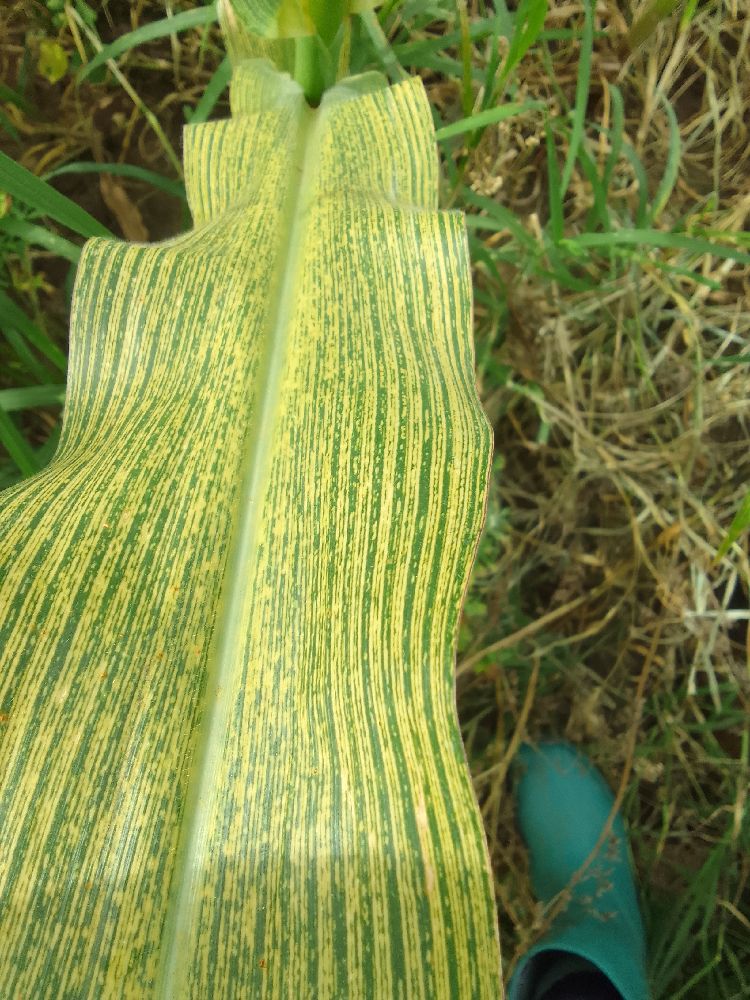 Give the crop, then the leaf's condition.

maize, maize streak virus
